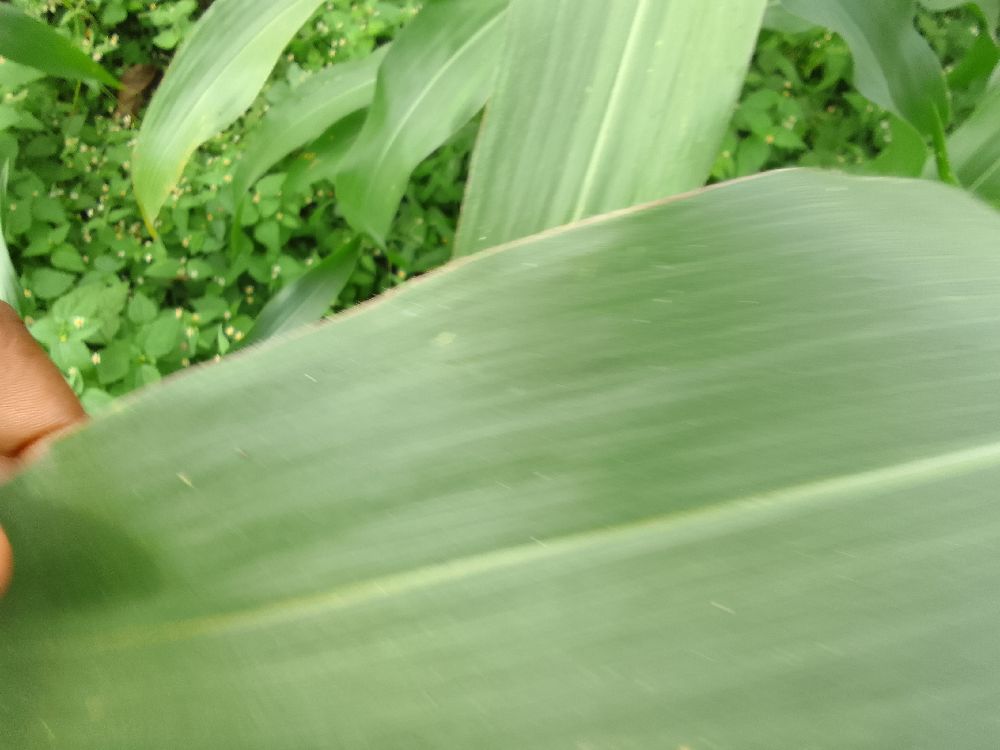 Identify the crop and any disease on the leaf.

maize, healthy
